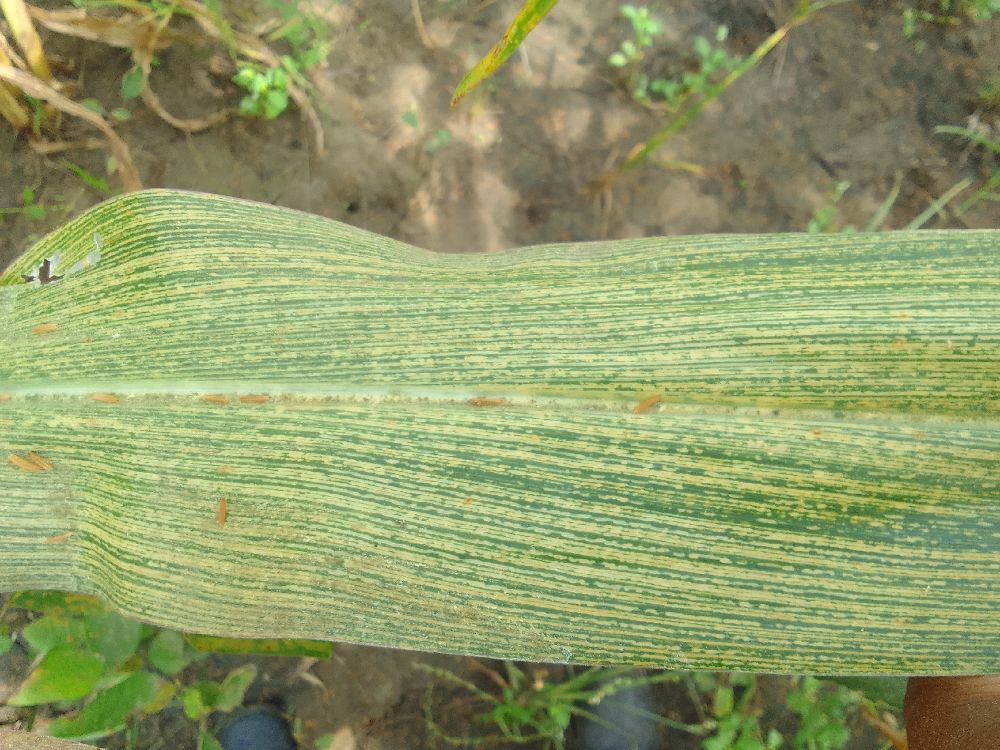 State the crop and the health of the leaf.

maize, maize streak virus
